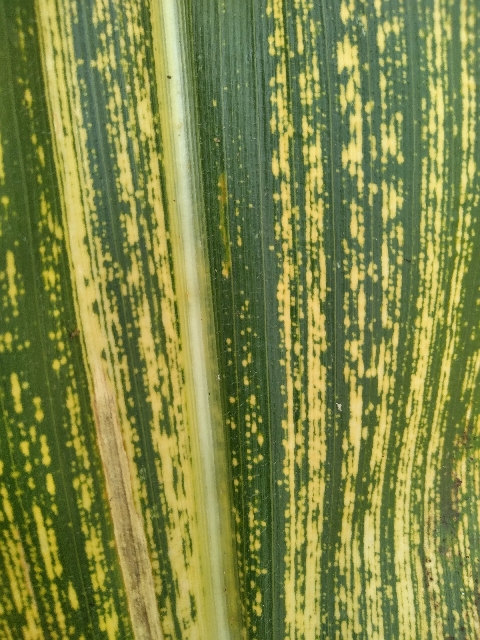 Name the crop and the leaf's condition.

maize, maize streak virus
